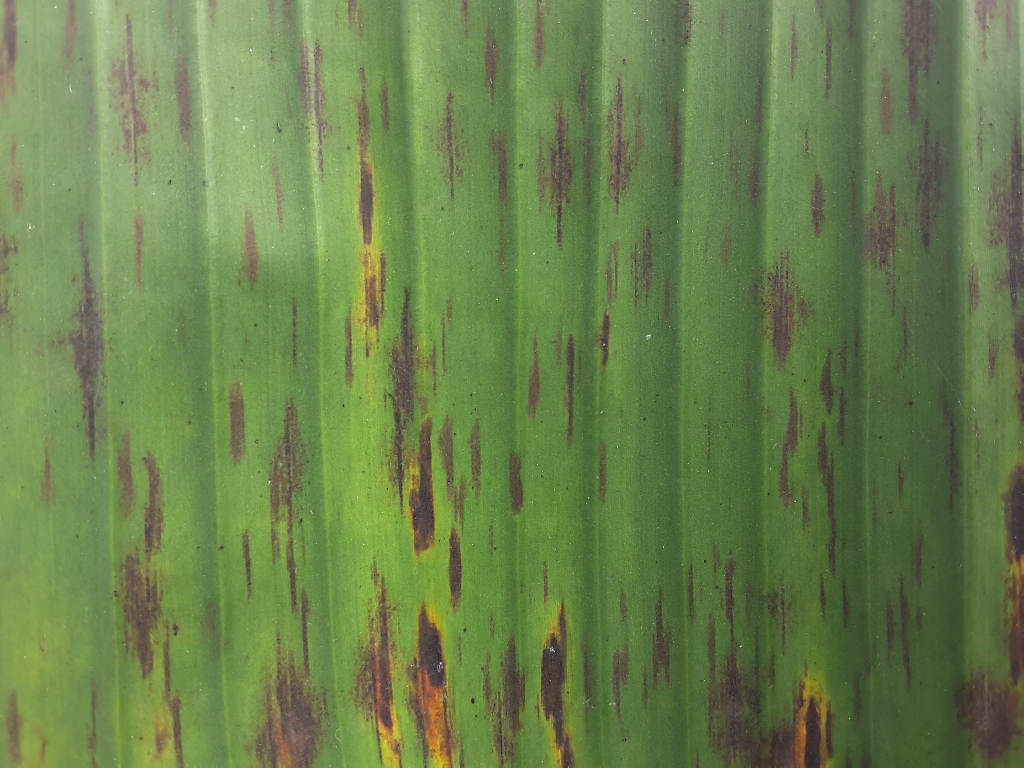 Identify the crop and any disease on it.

banana, black sigatoka
